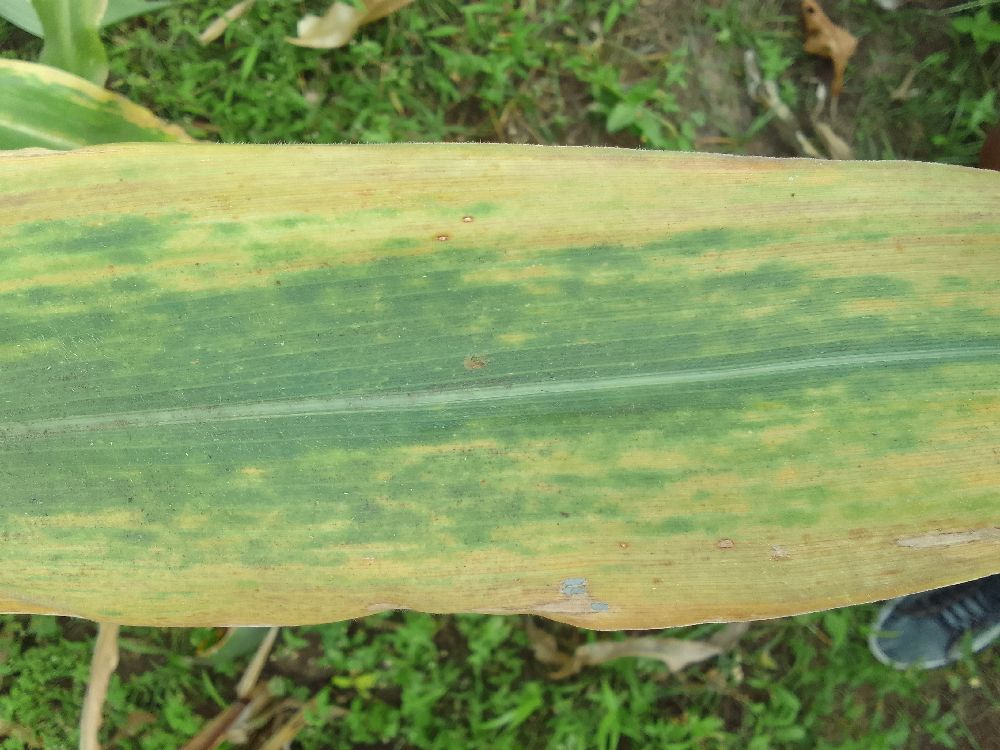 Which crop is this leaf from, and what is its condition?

maize, maize lethal necrosis
